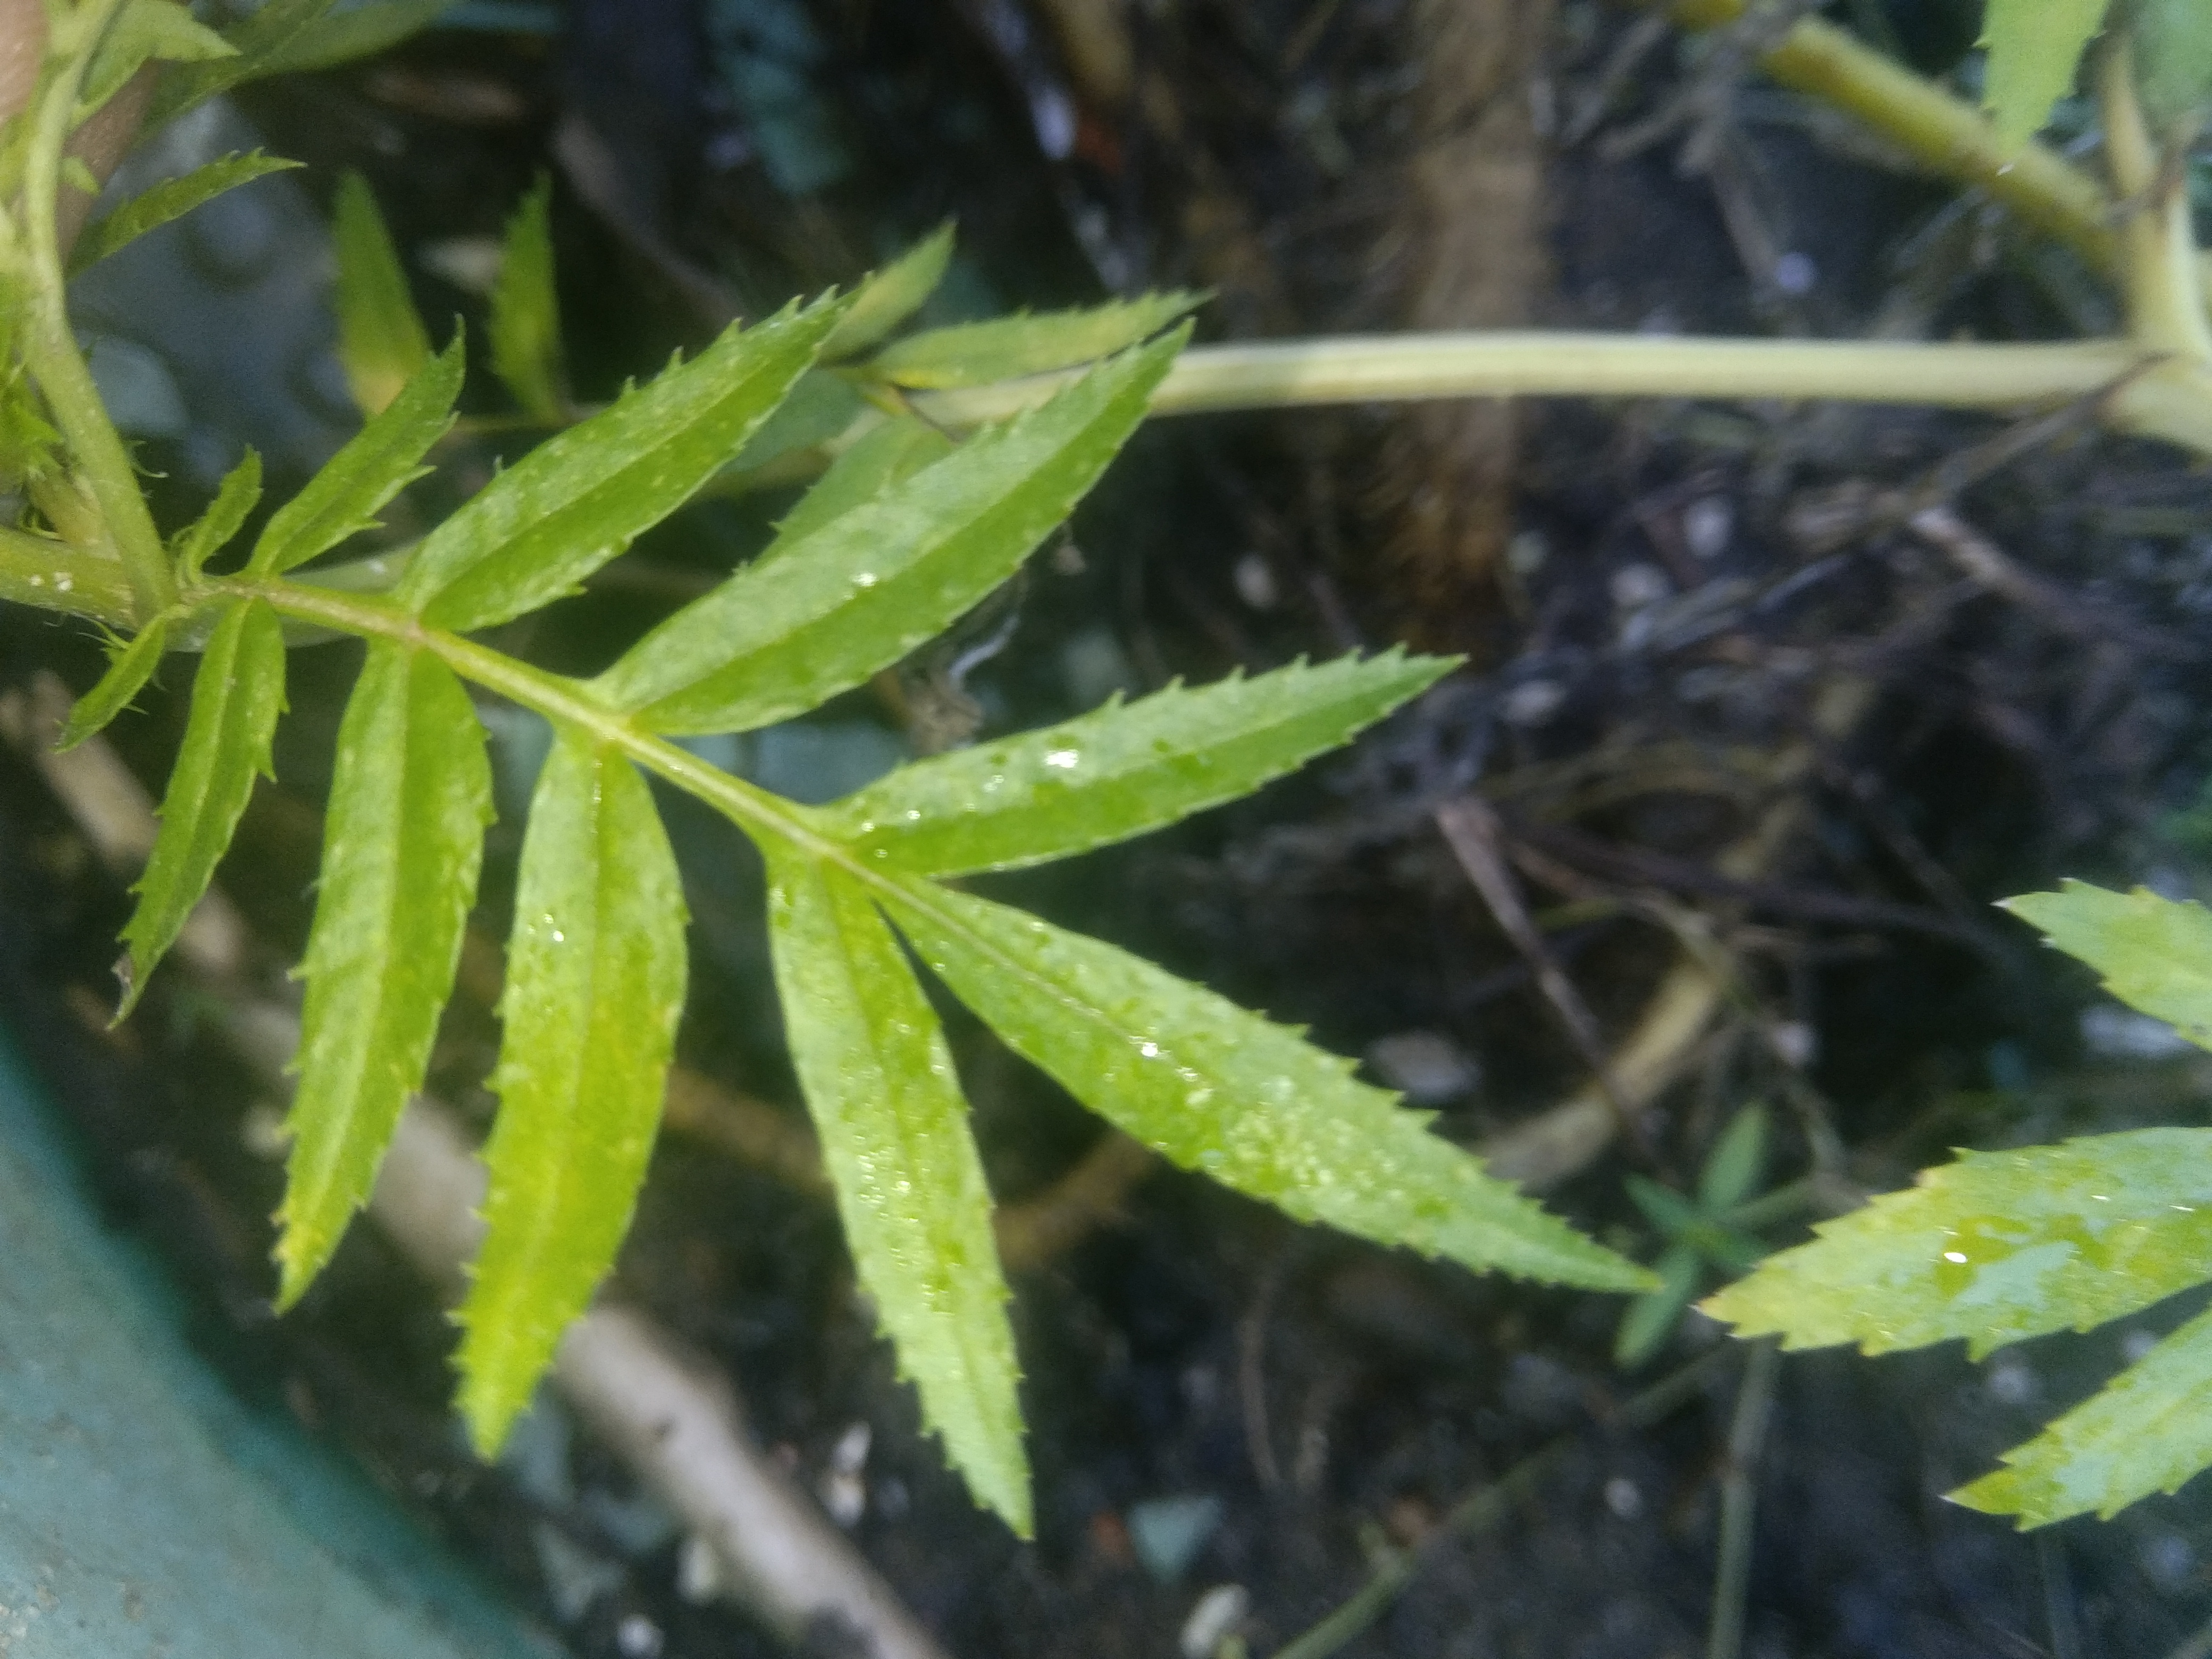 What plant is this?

marigold
